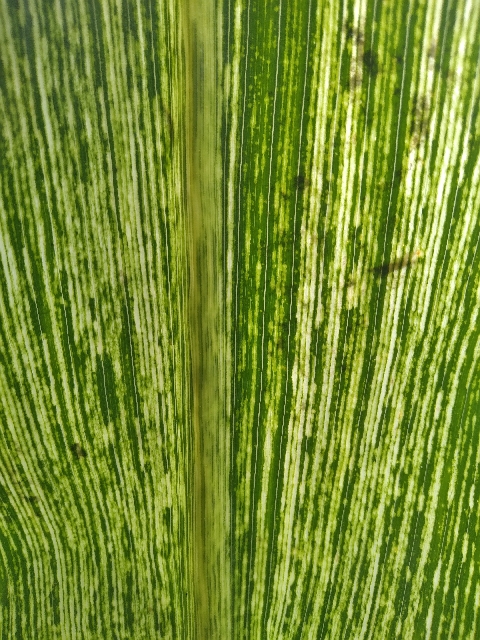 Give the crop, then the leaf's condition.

maize, maize streak virus
